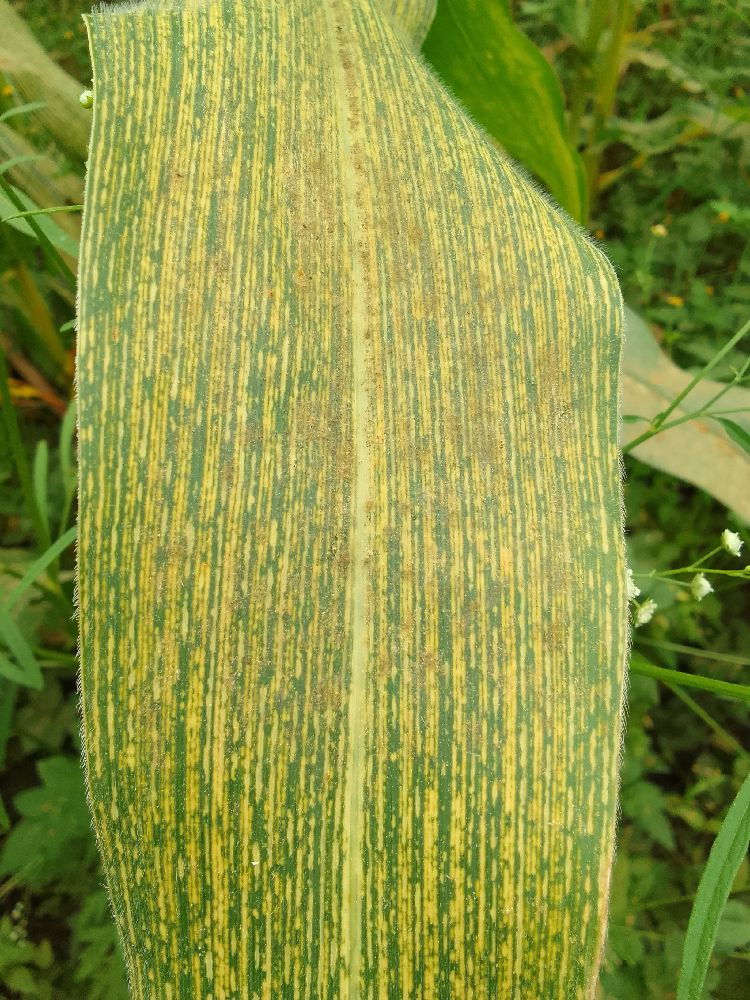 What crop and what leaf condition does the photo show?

maize, maize streak virus
